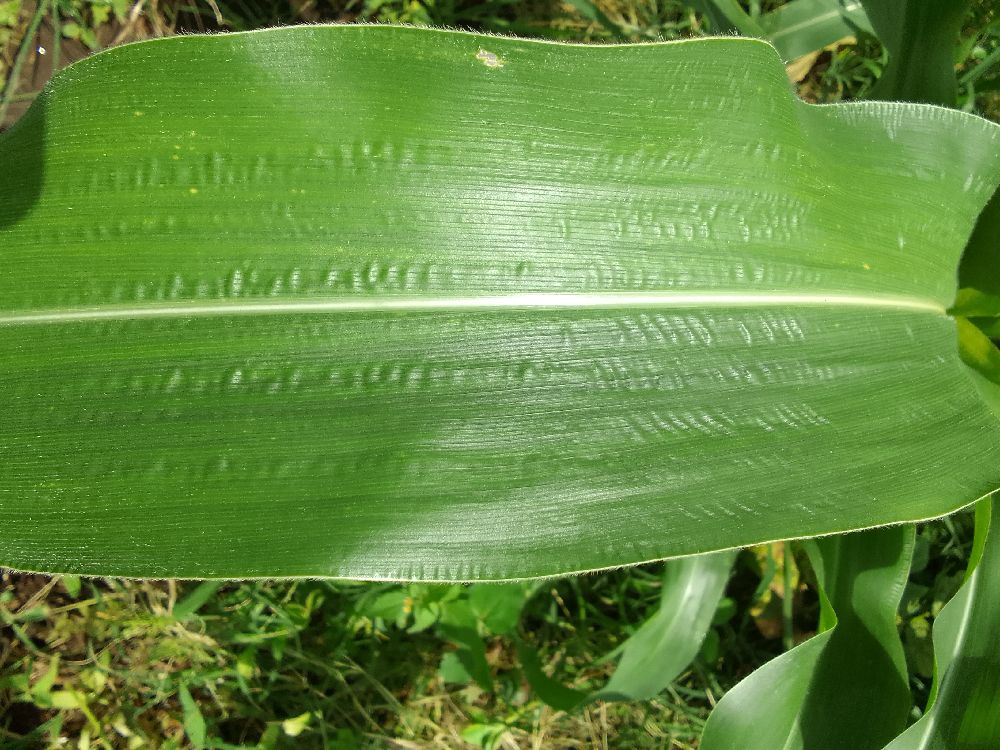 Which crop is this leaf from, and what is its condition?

maize, healthy
